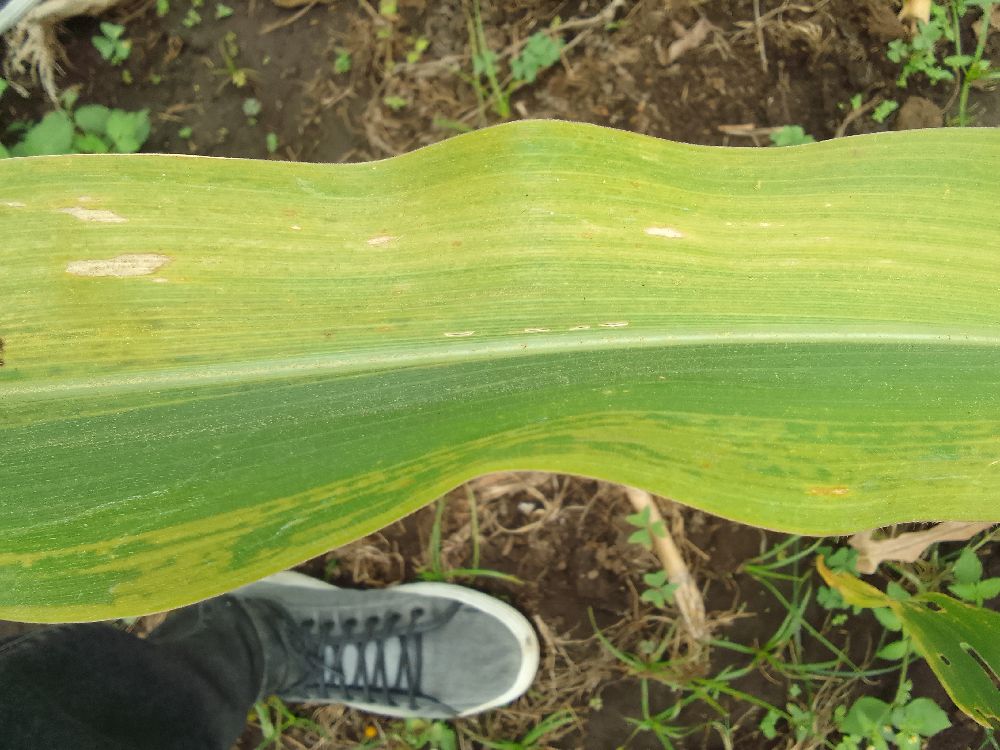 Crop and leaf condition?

maize, maize lethal necrosis
